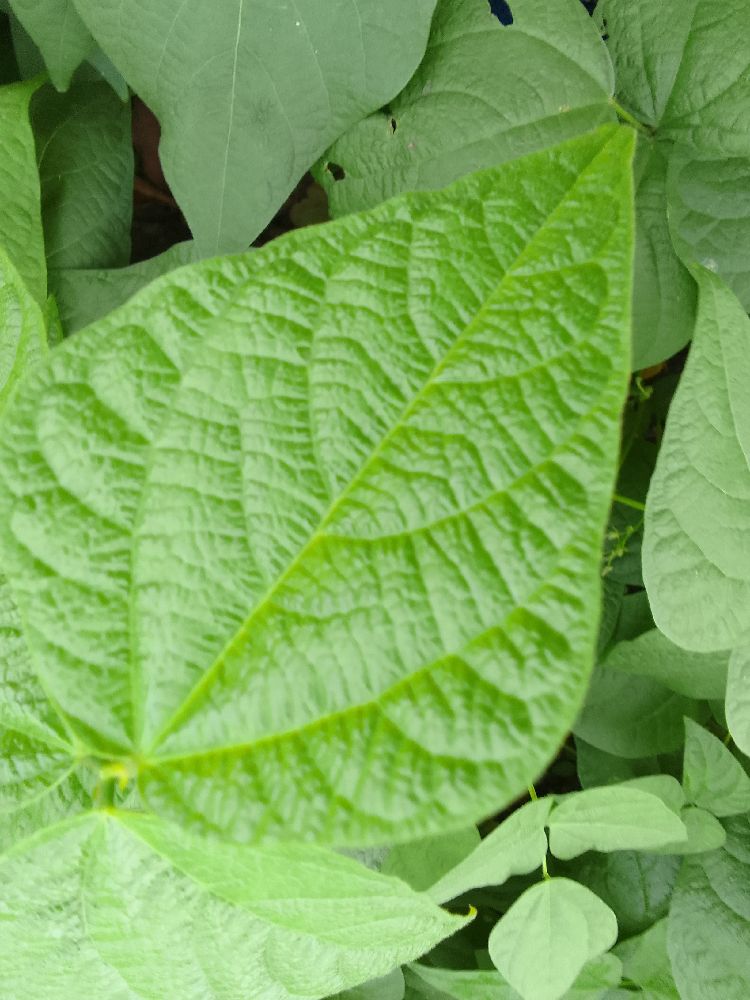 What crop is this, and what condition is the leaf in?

common bean, healthy
